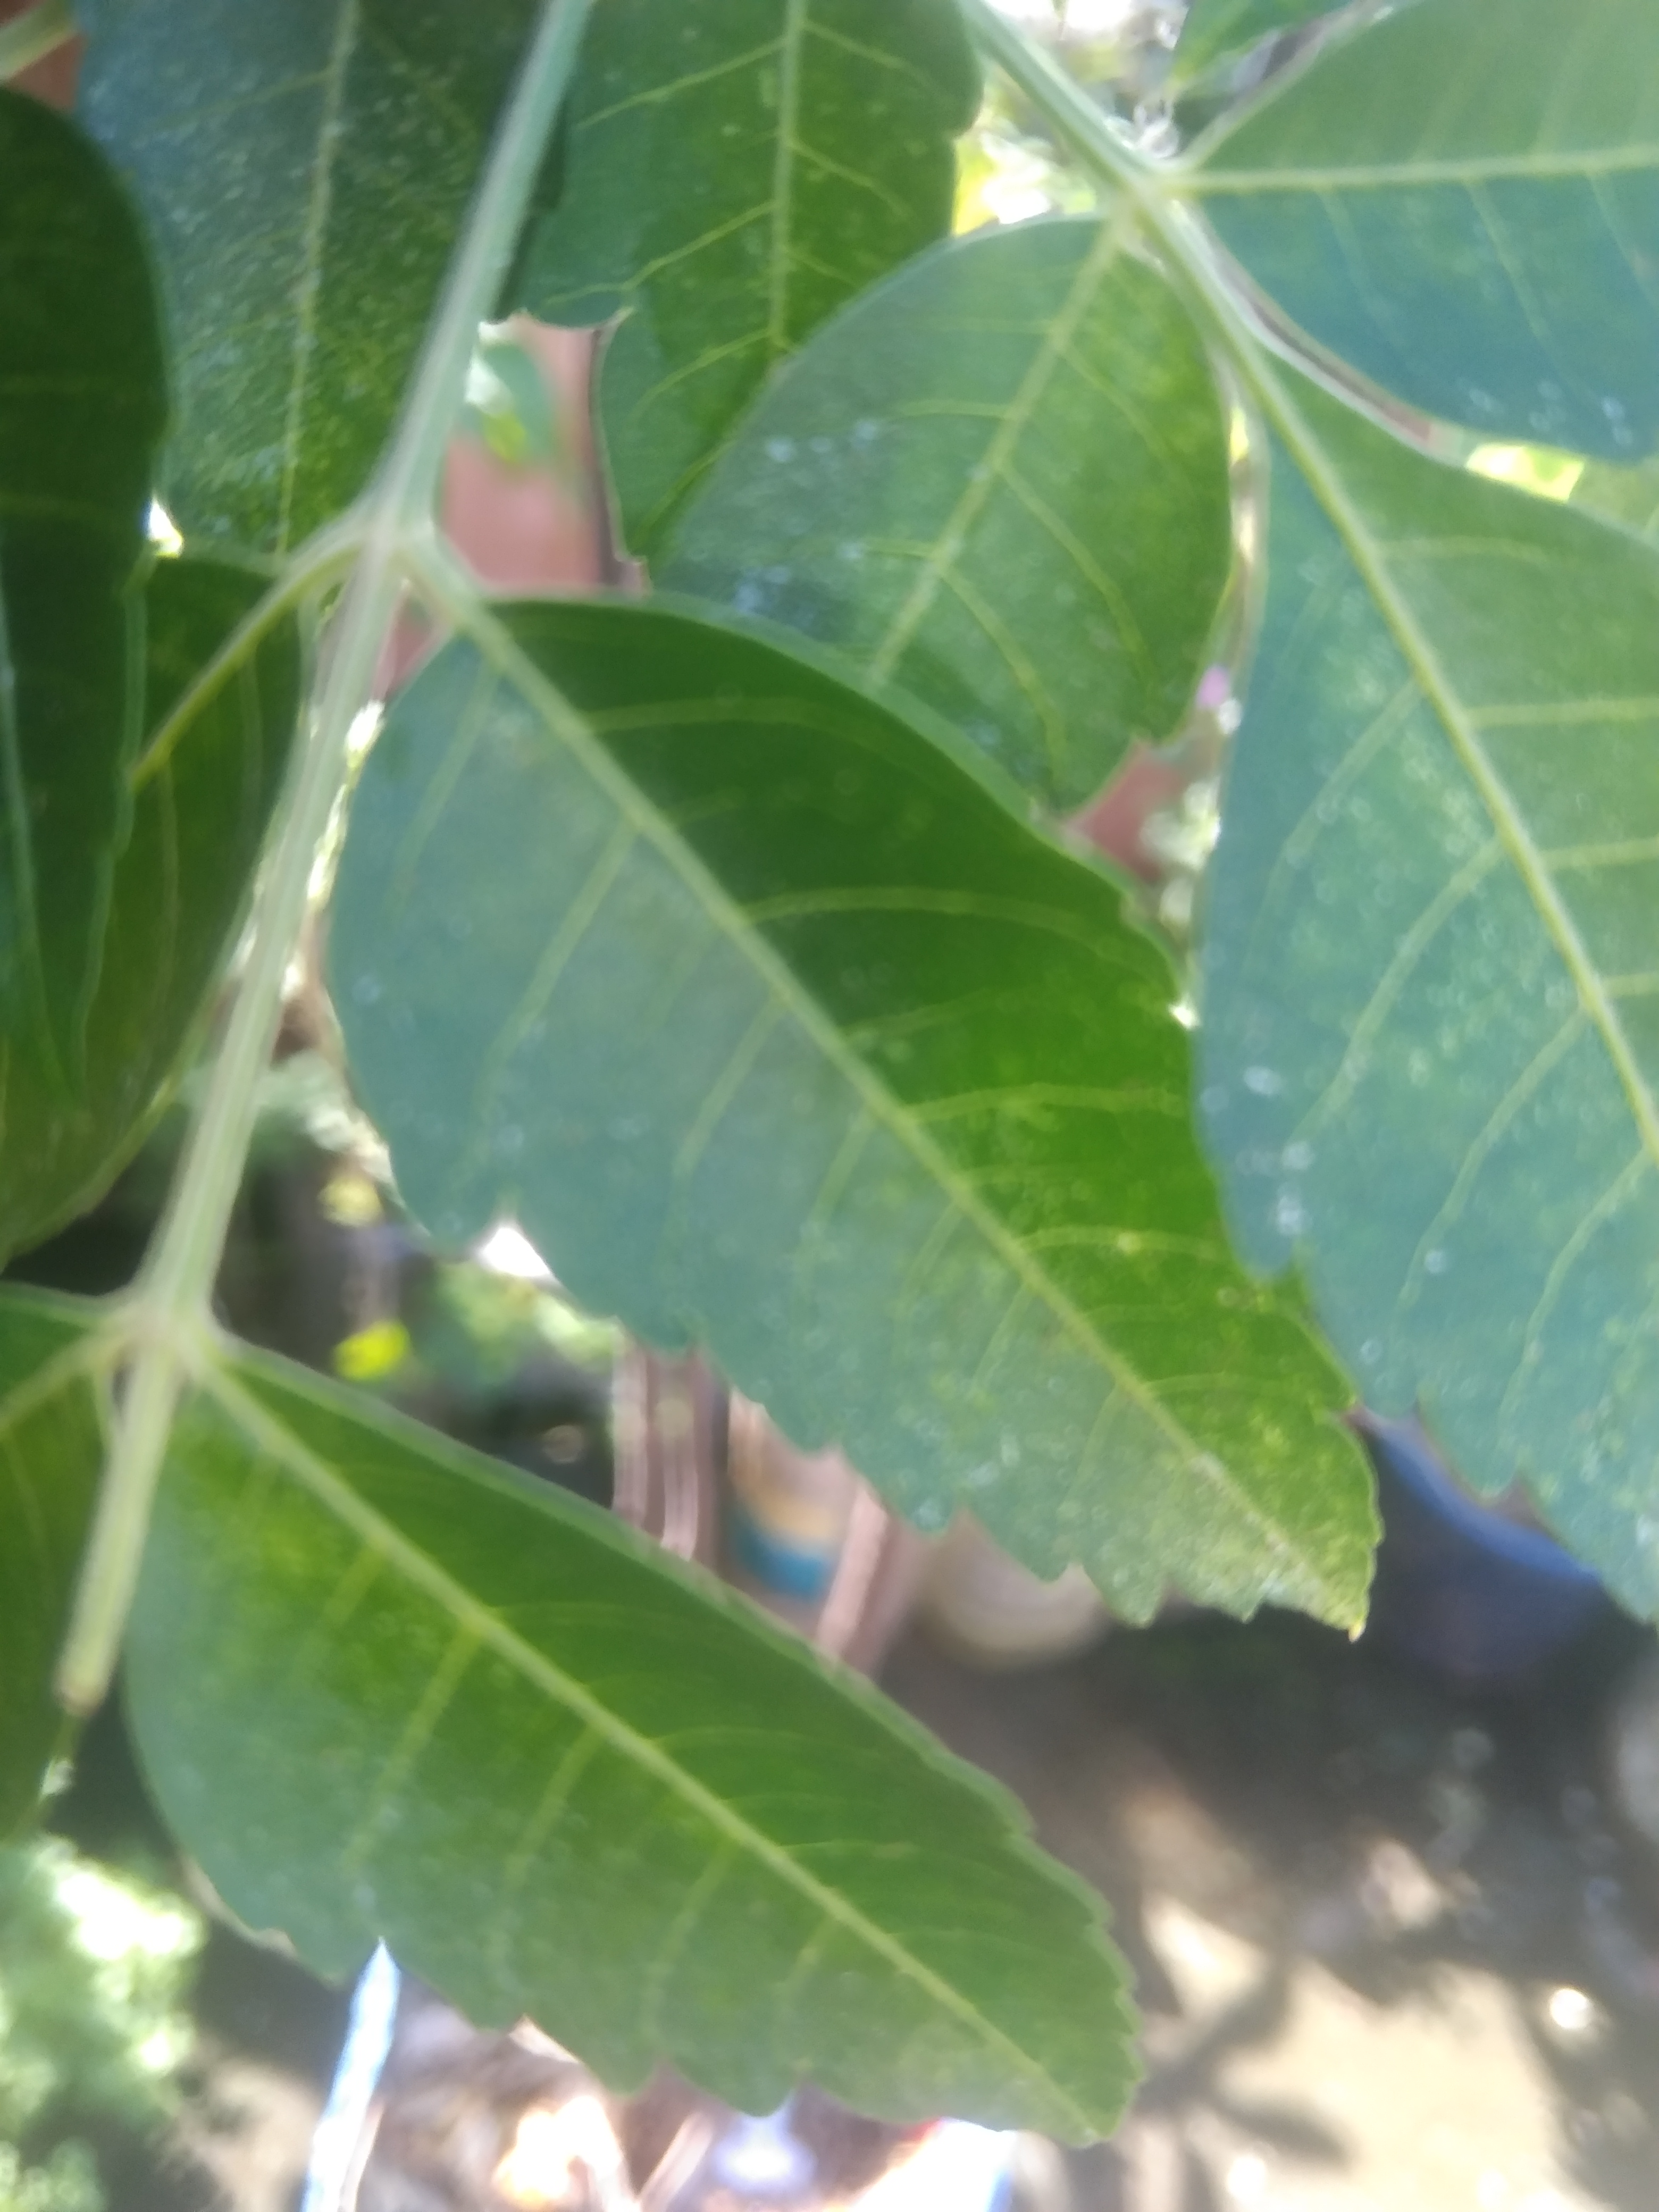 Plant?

neem
